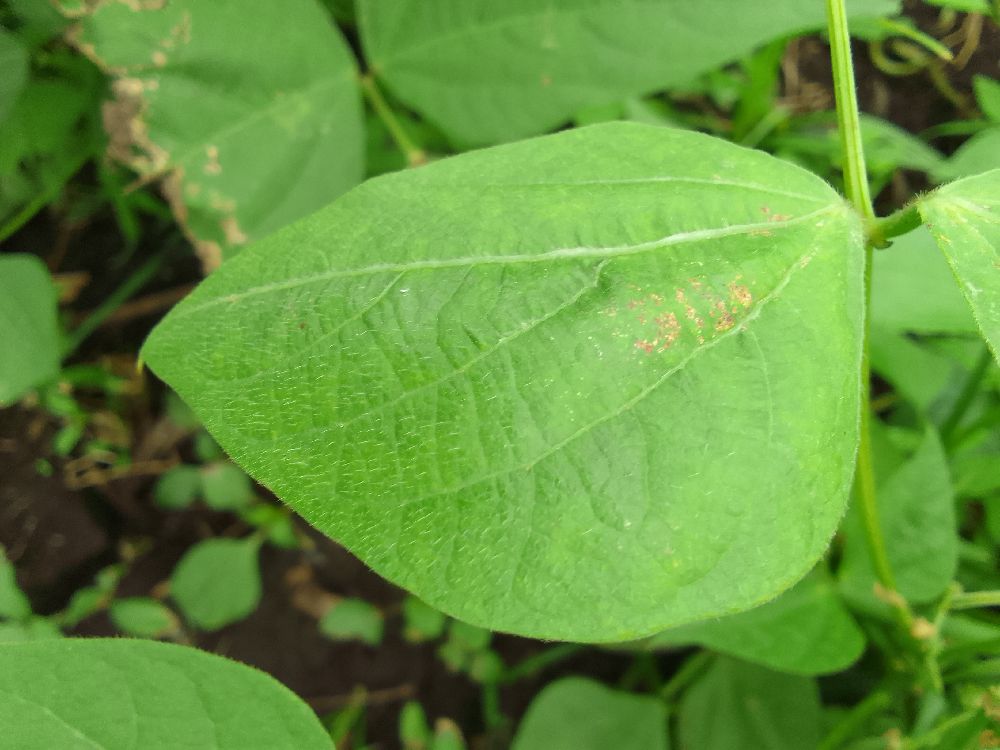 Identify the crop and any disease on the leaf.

common bean, healthy
